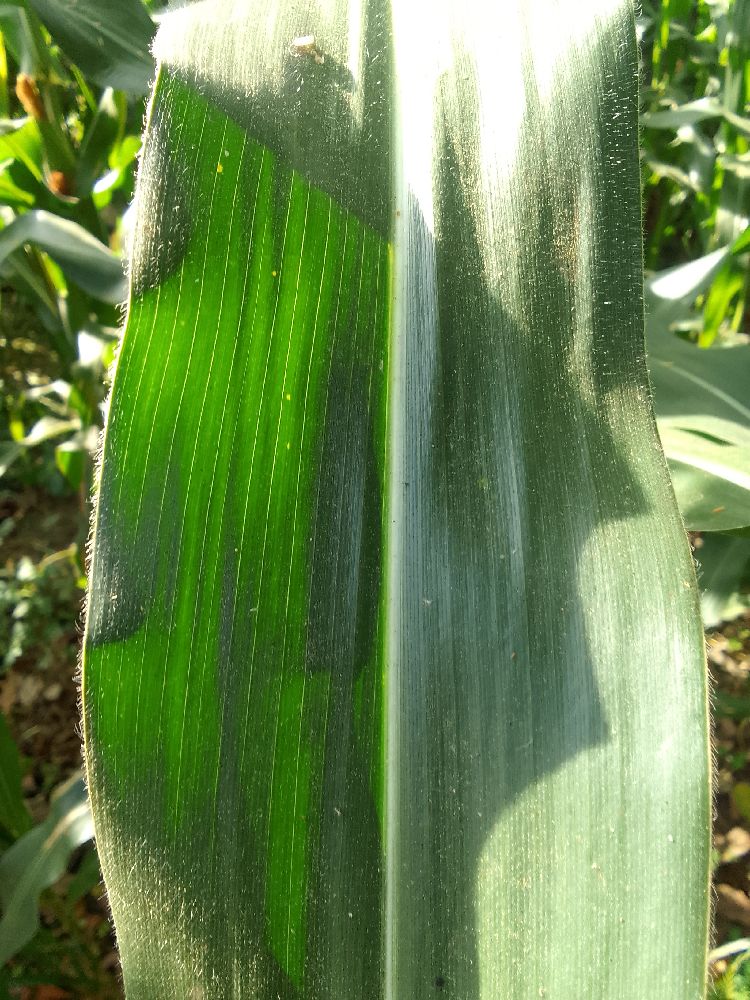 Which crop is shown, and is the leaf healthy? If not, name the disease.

maize, healthy
